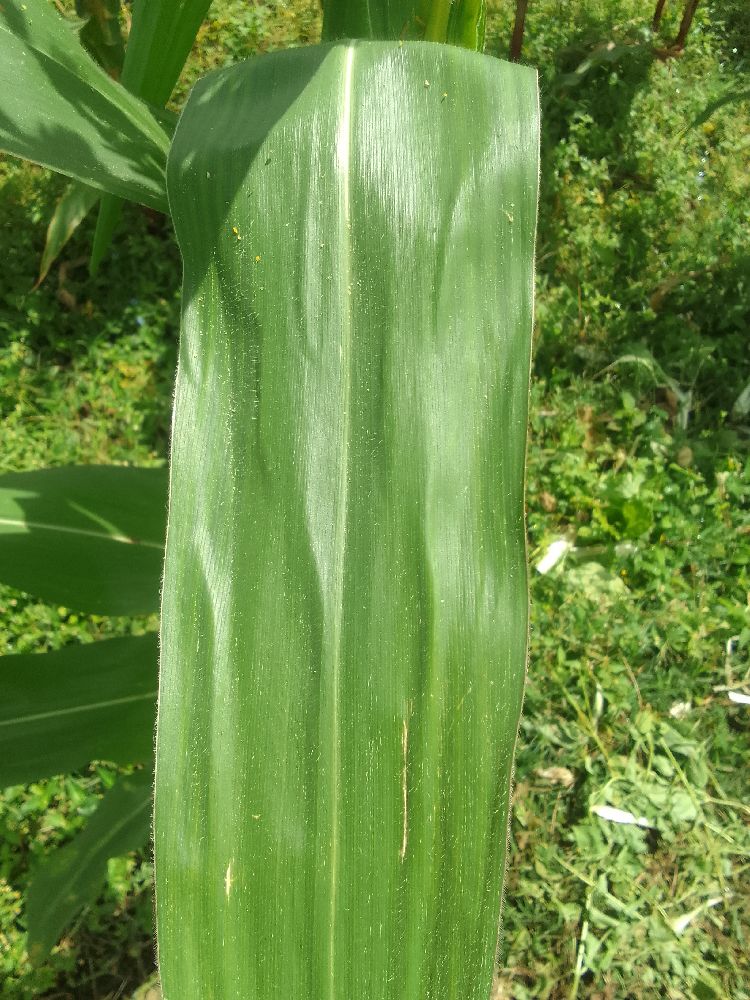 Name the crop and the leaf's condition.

maize, healthy
